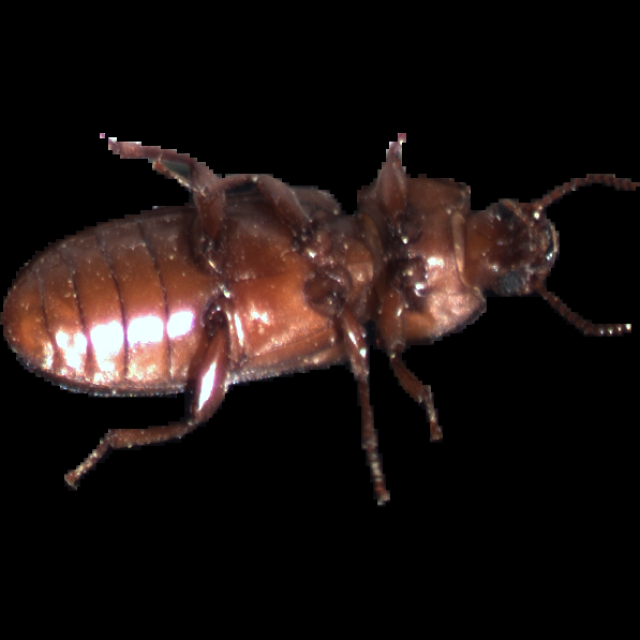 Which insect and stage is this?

mealworm beetle
